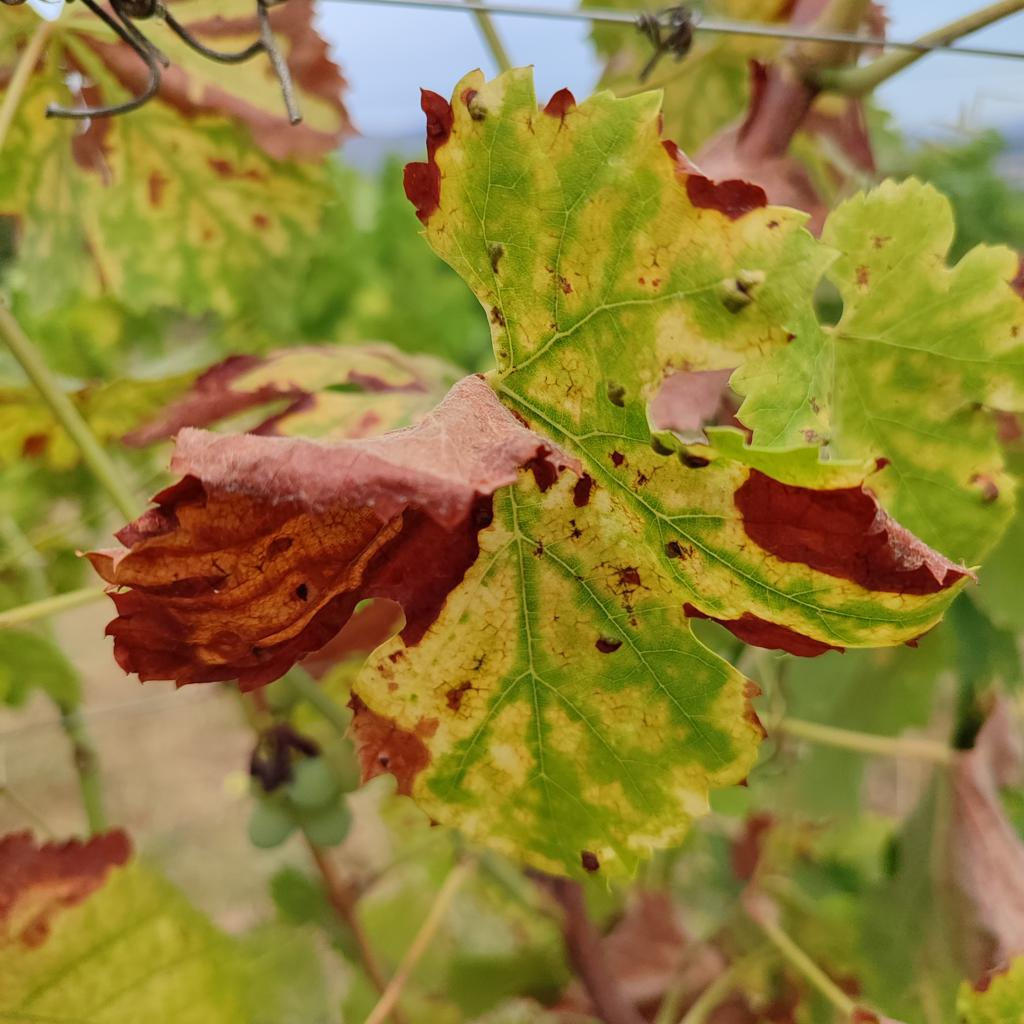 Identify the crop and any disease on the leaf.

grapevine, esca complex
